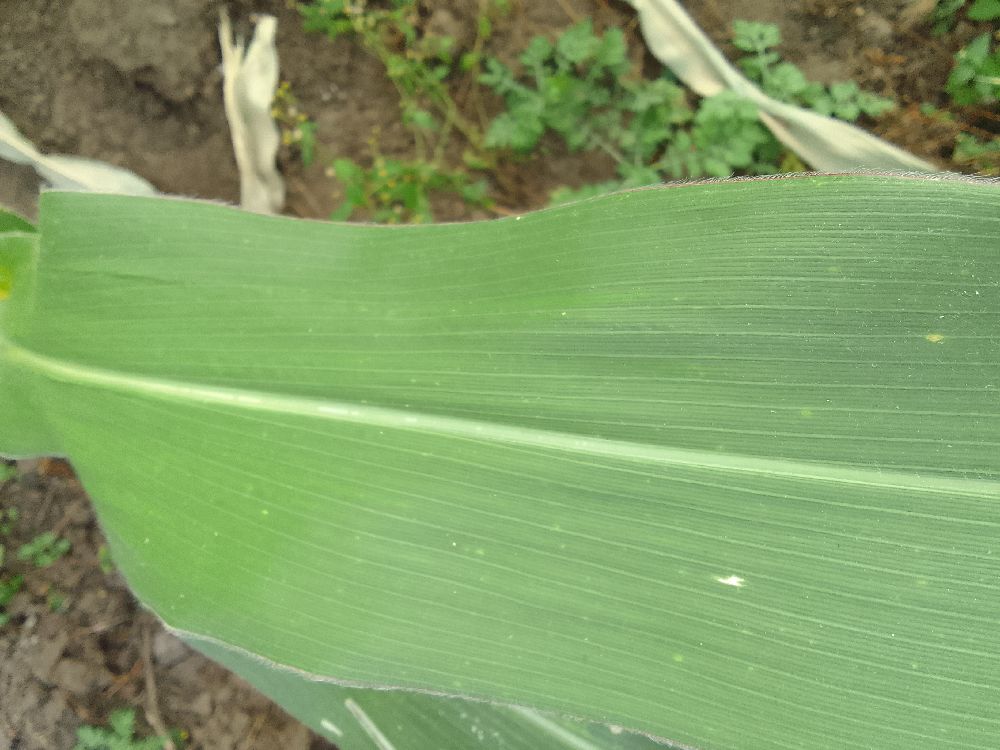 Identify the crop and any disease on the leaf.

maize, healthy
